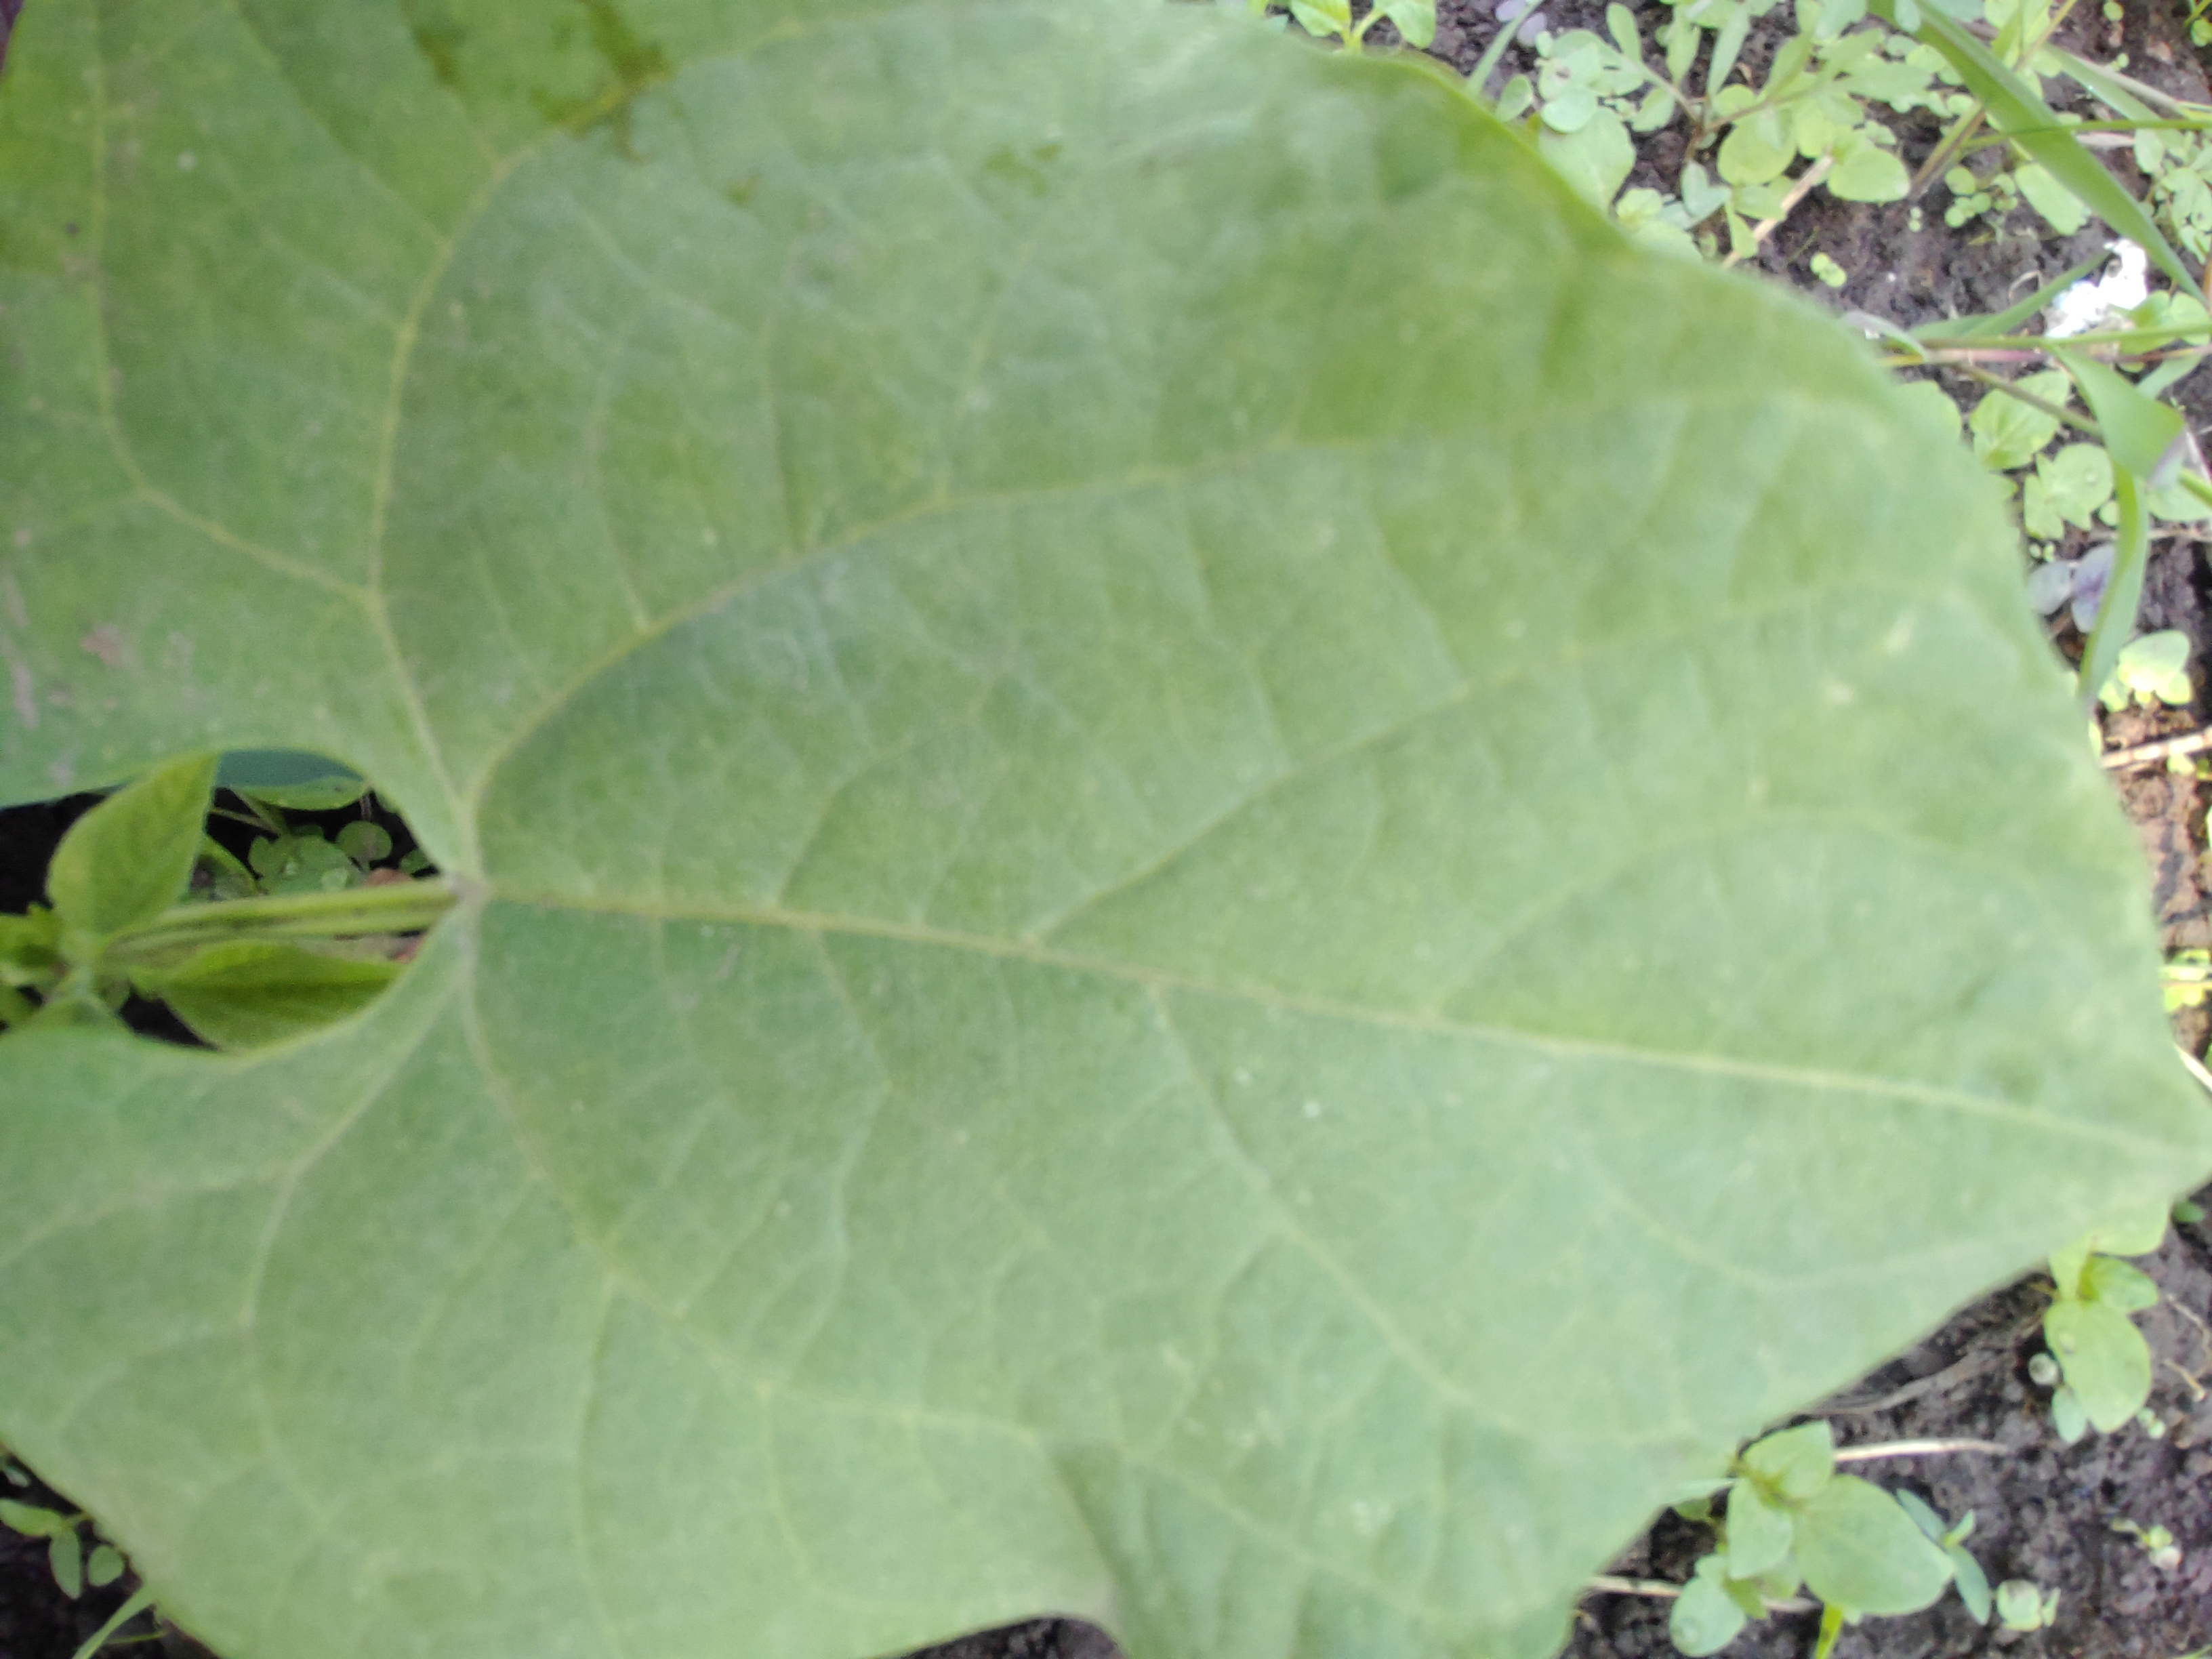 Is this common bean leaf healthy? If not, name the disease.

healthy
